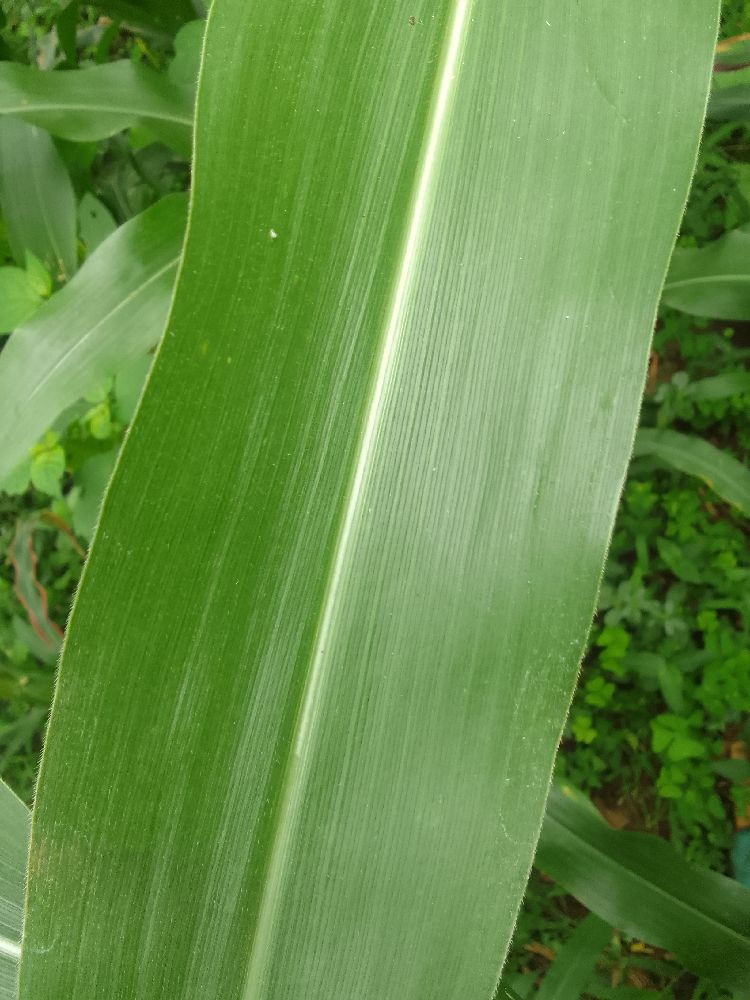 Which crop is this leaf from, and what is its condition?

maize, healthy
